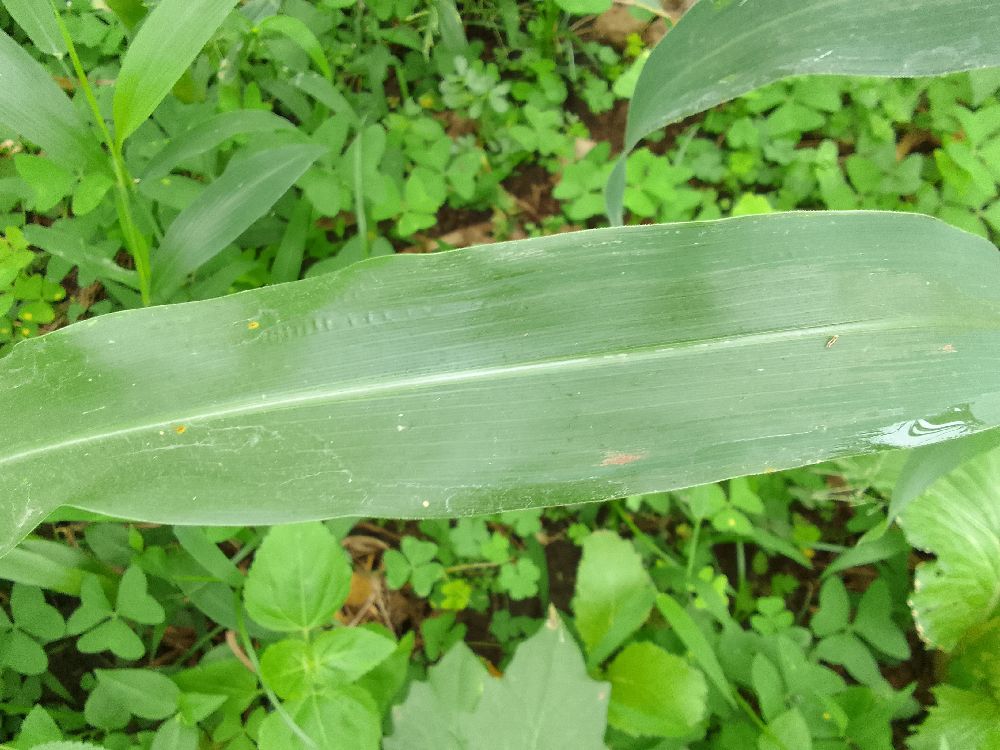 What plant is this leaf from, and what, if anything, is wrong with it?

maize, healthy
